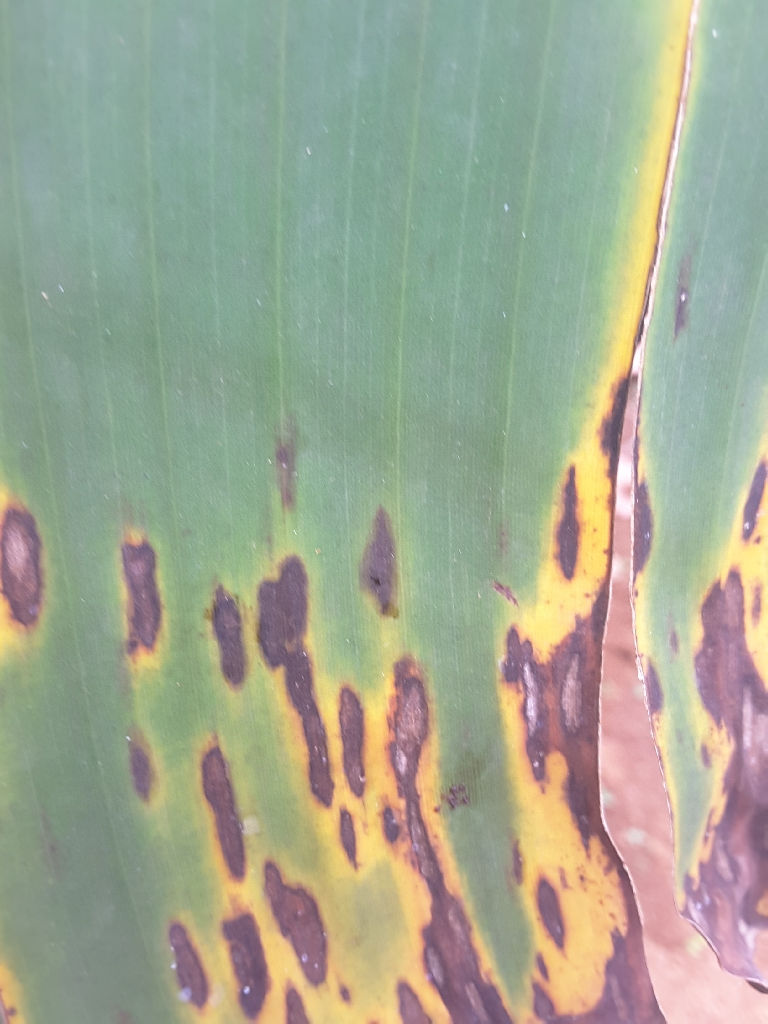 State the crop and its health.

banana, black sigatoka
